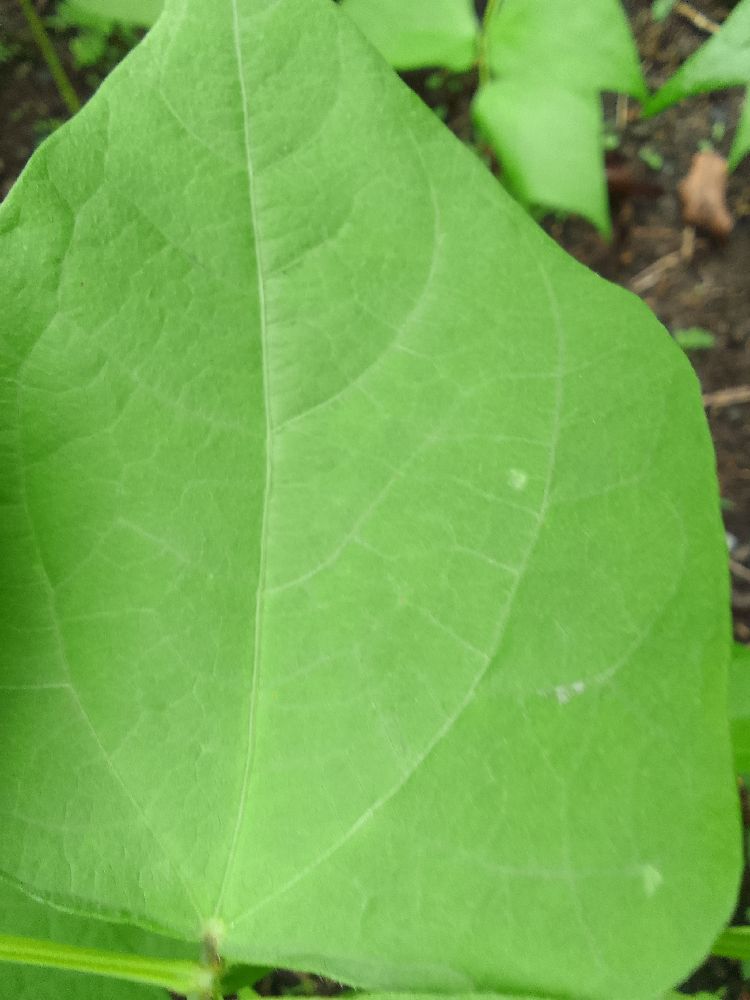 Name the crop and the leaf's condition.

common bean, healthy
